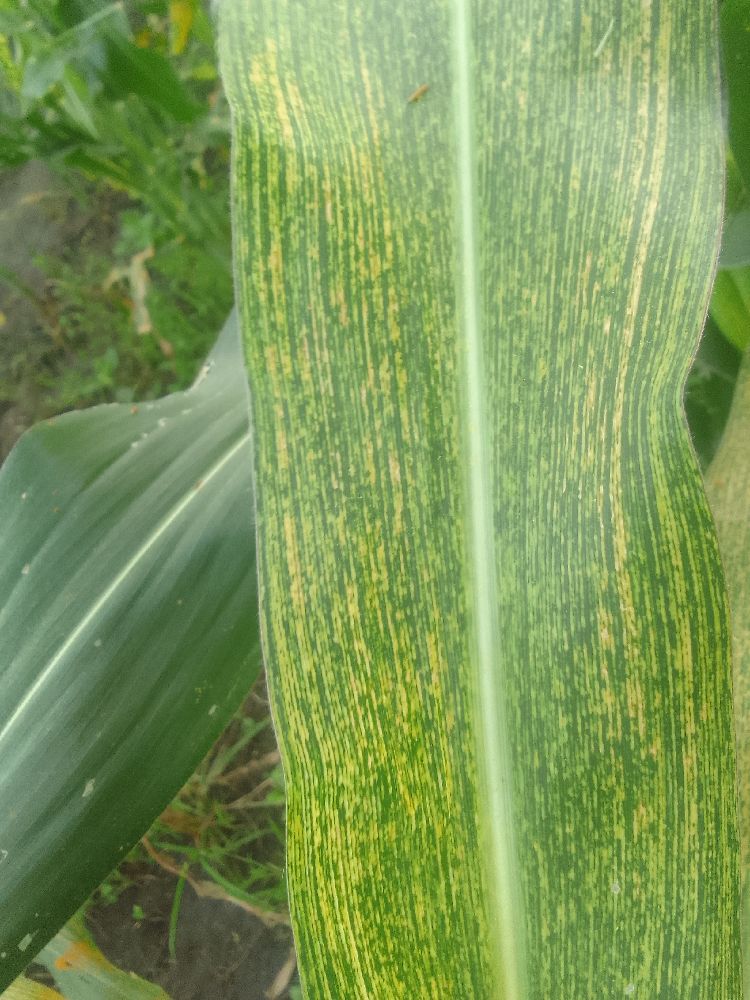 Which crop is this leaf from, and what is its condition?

maize, maize streak virus
